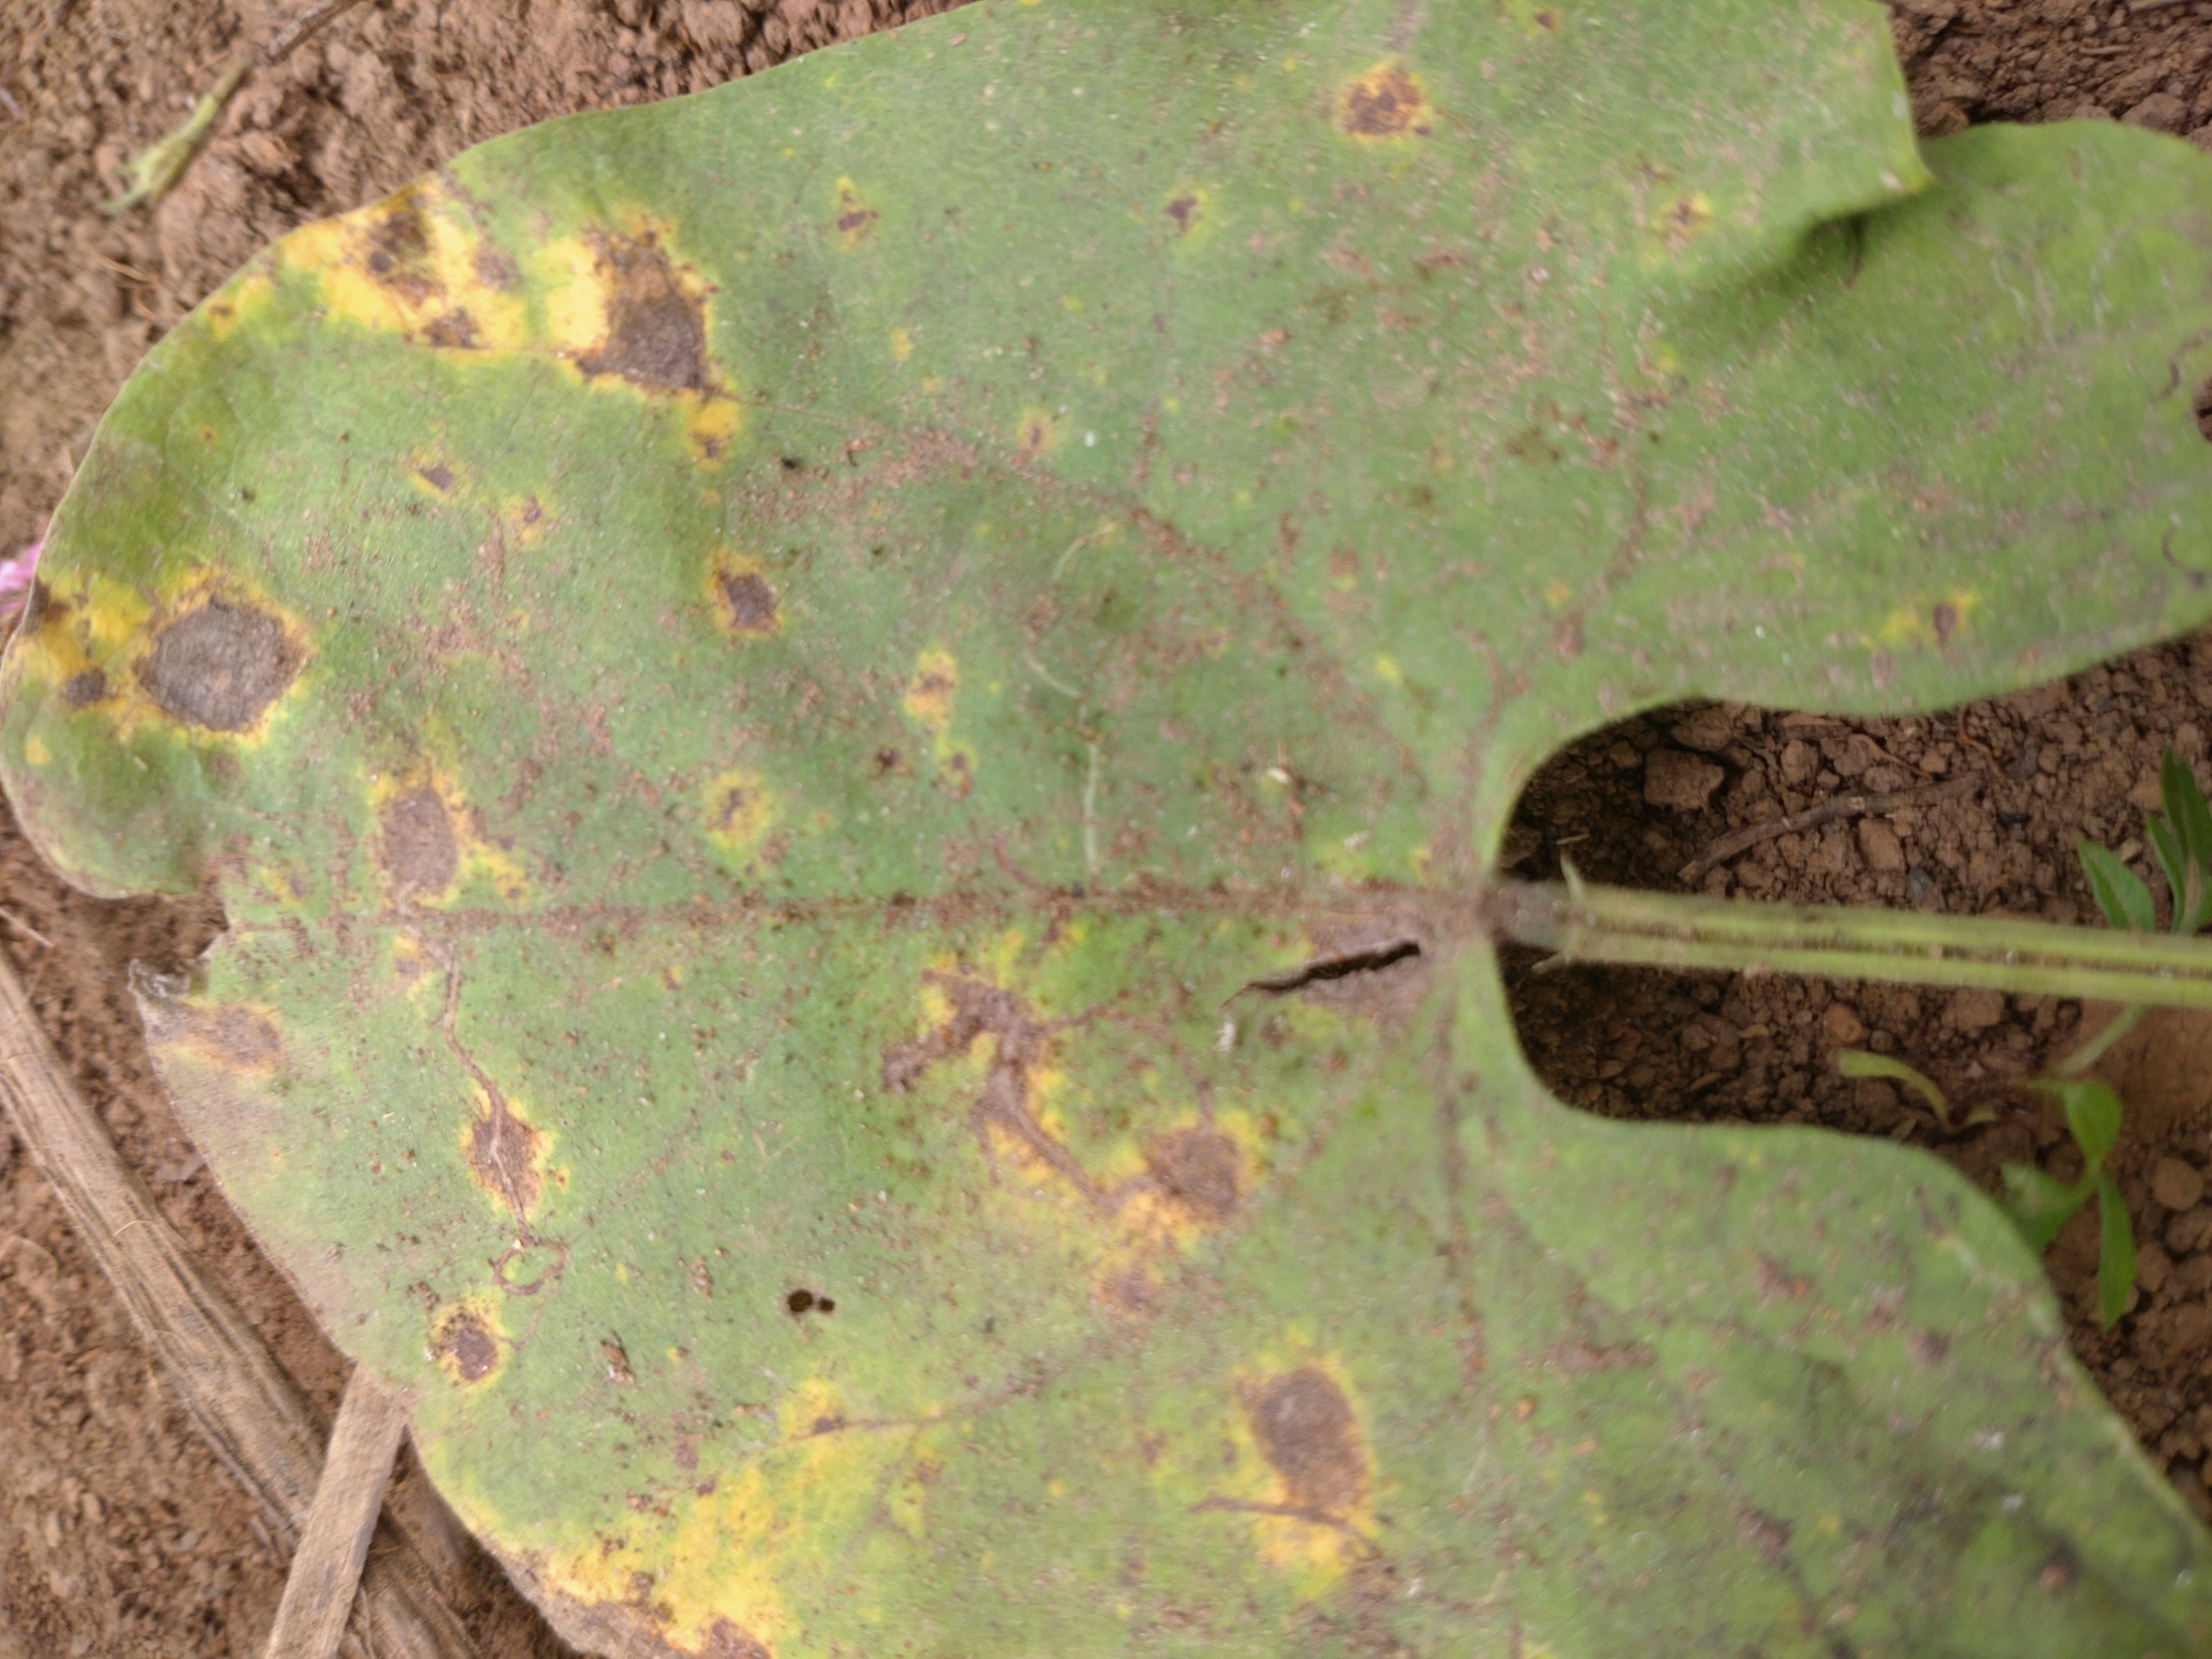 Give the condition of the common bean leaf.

rust
